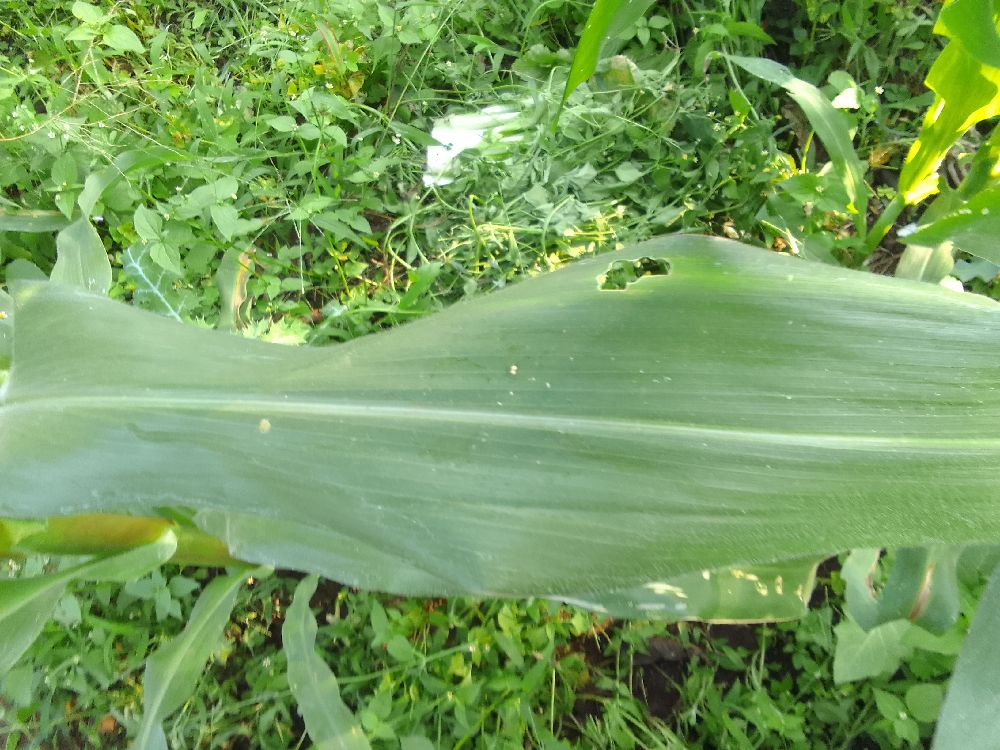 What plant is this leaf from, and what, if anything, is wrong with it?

maize, healthy
